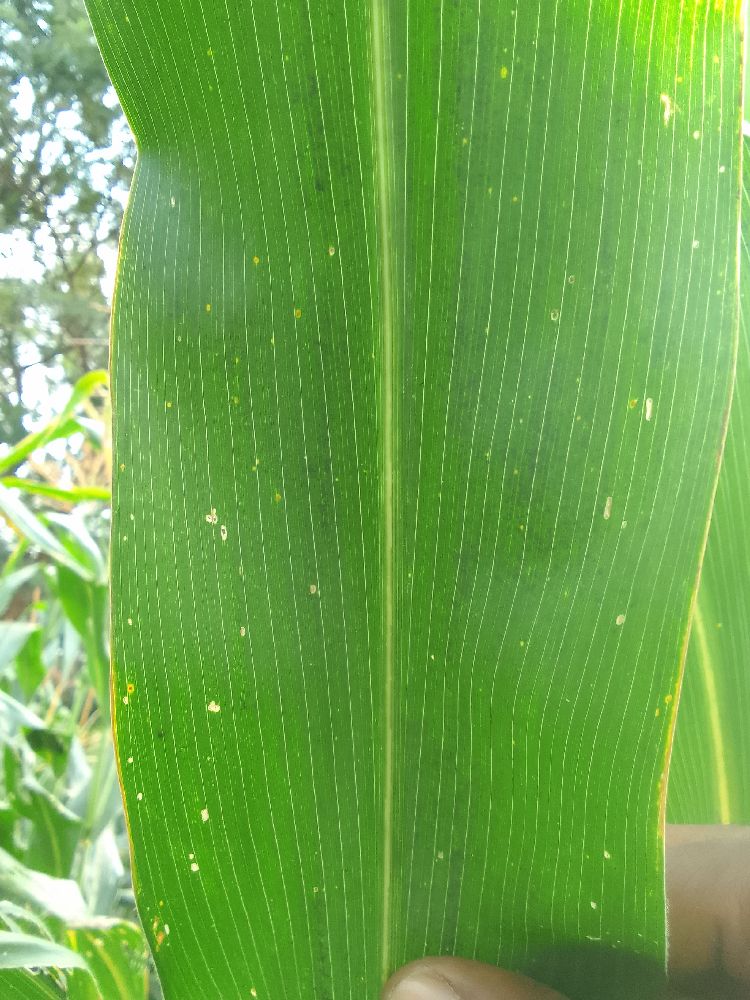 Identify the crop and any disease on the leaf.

maize, healthy
